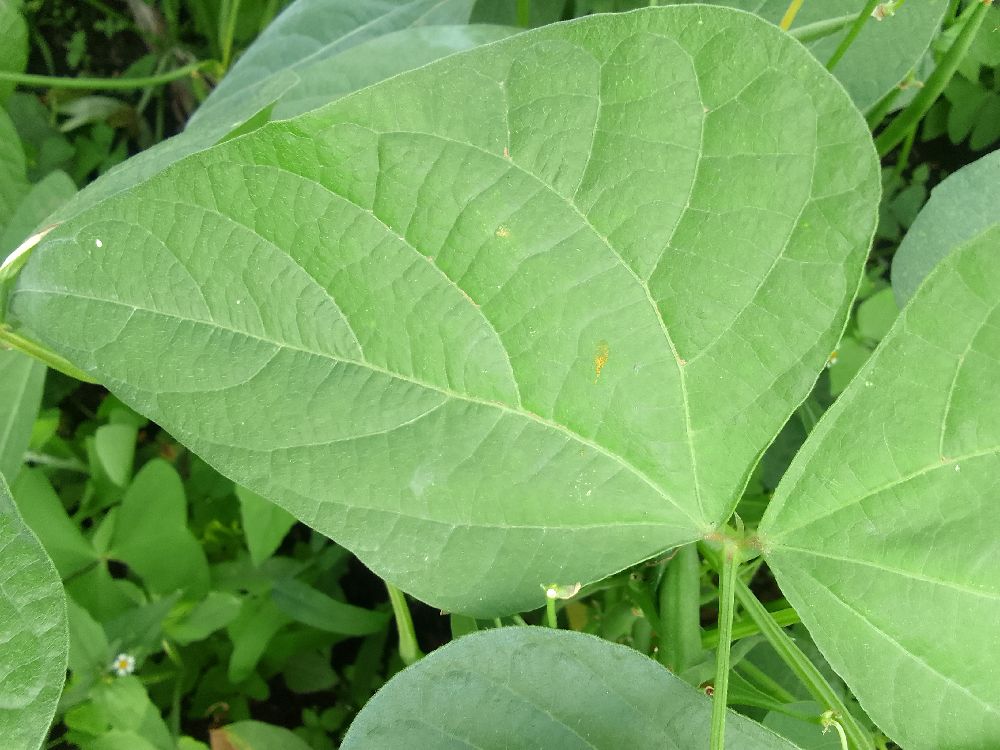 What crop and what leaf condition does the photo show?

common bean, healthy
